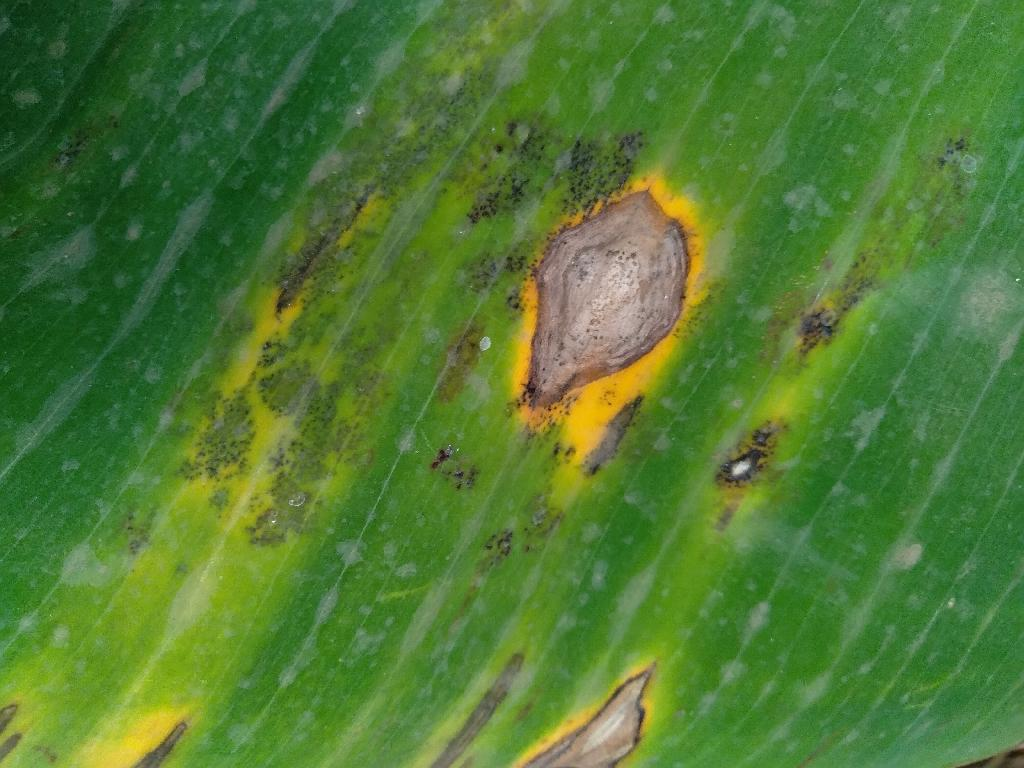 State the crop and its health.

banana, black sigatoka
